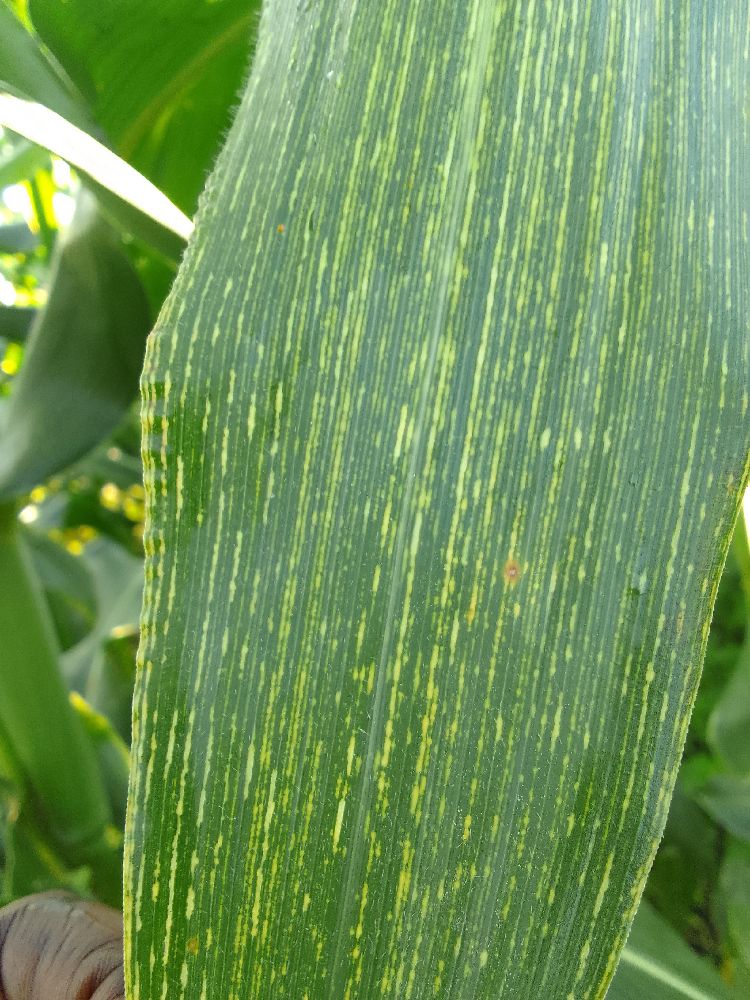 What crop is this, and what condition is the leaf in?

maize, maize streak virus
